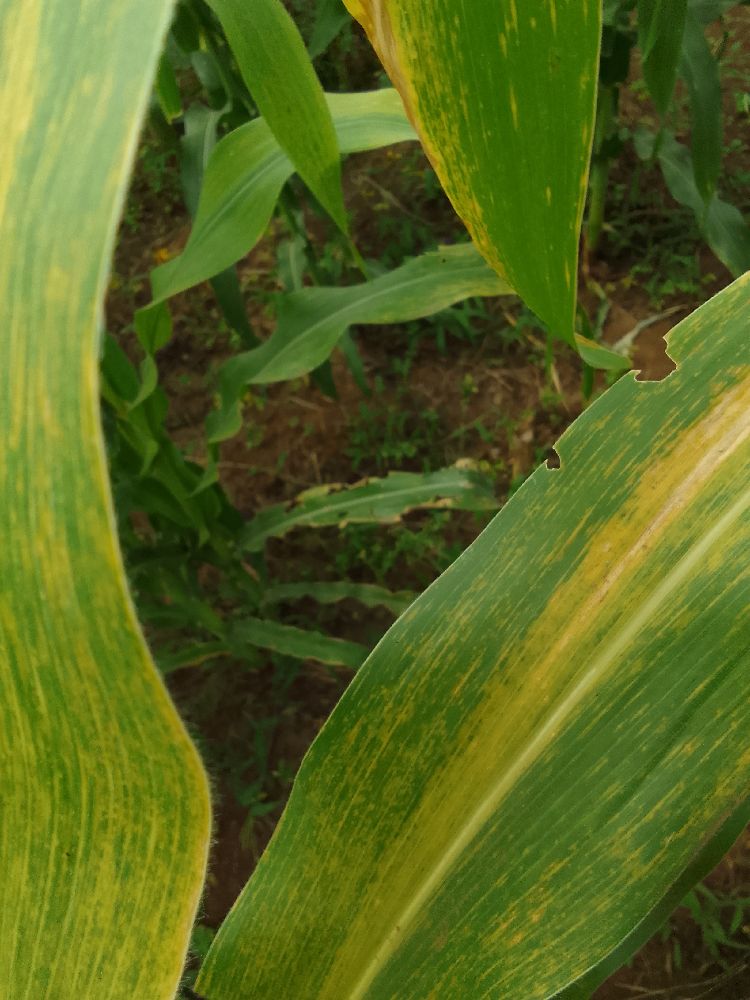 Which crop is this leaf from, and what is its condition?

maize, maize lethal necrosis
